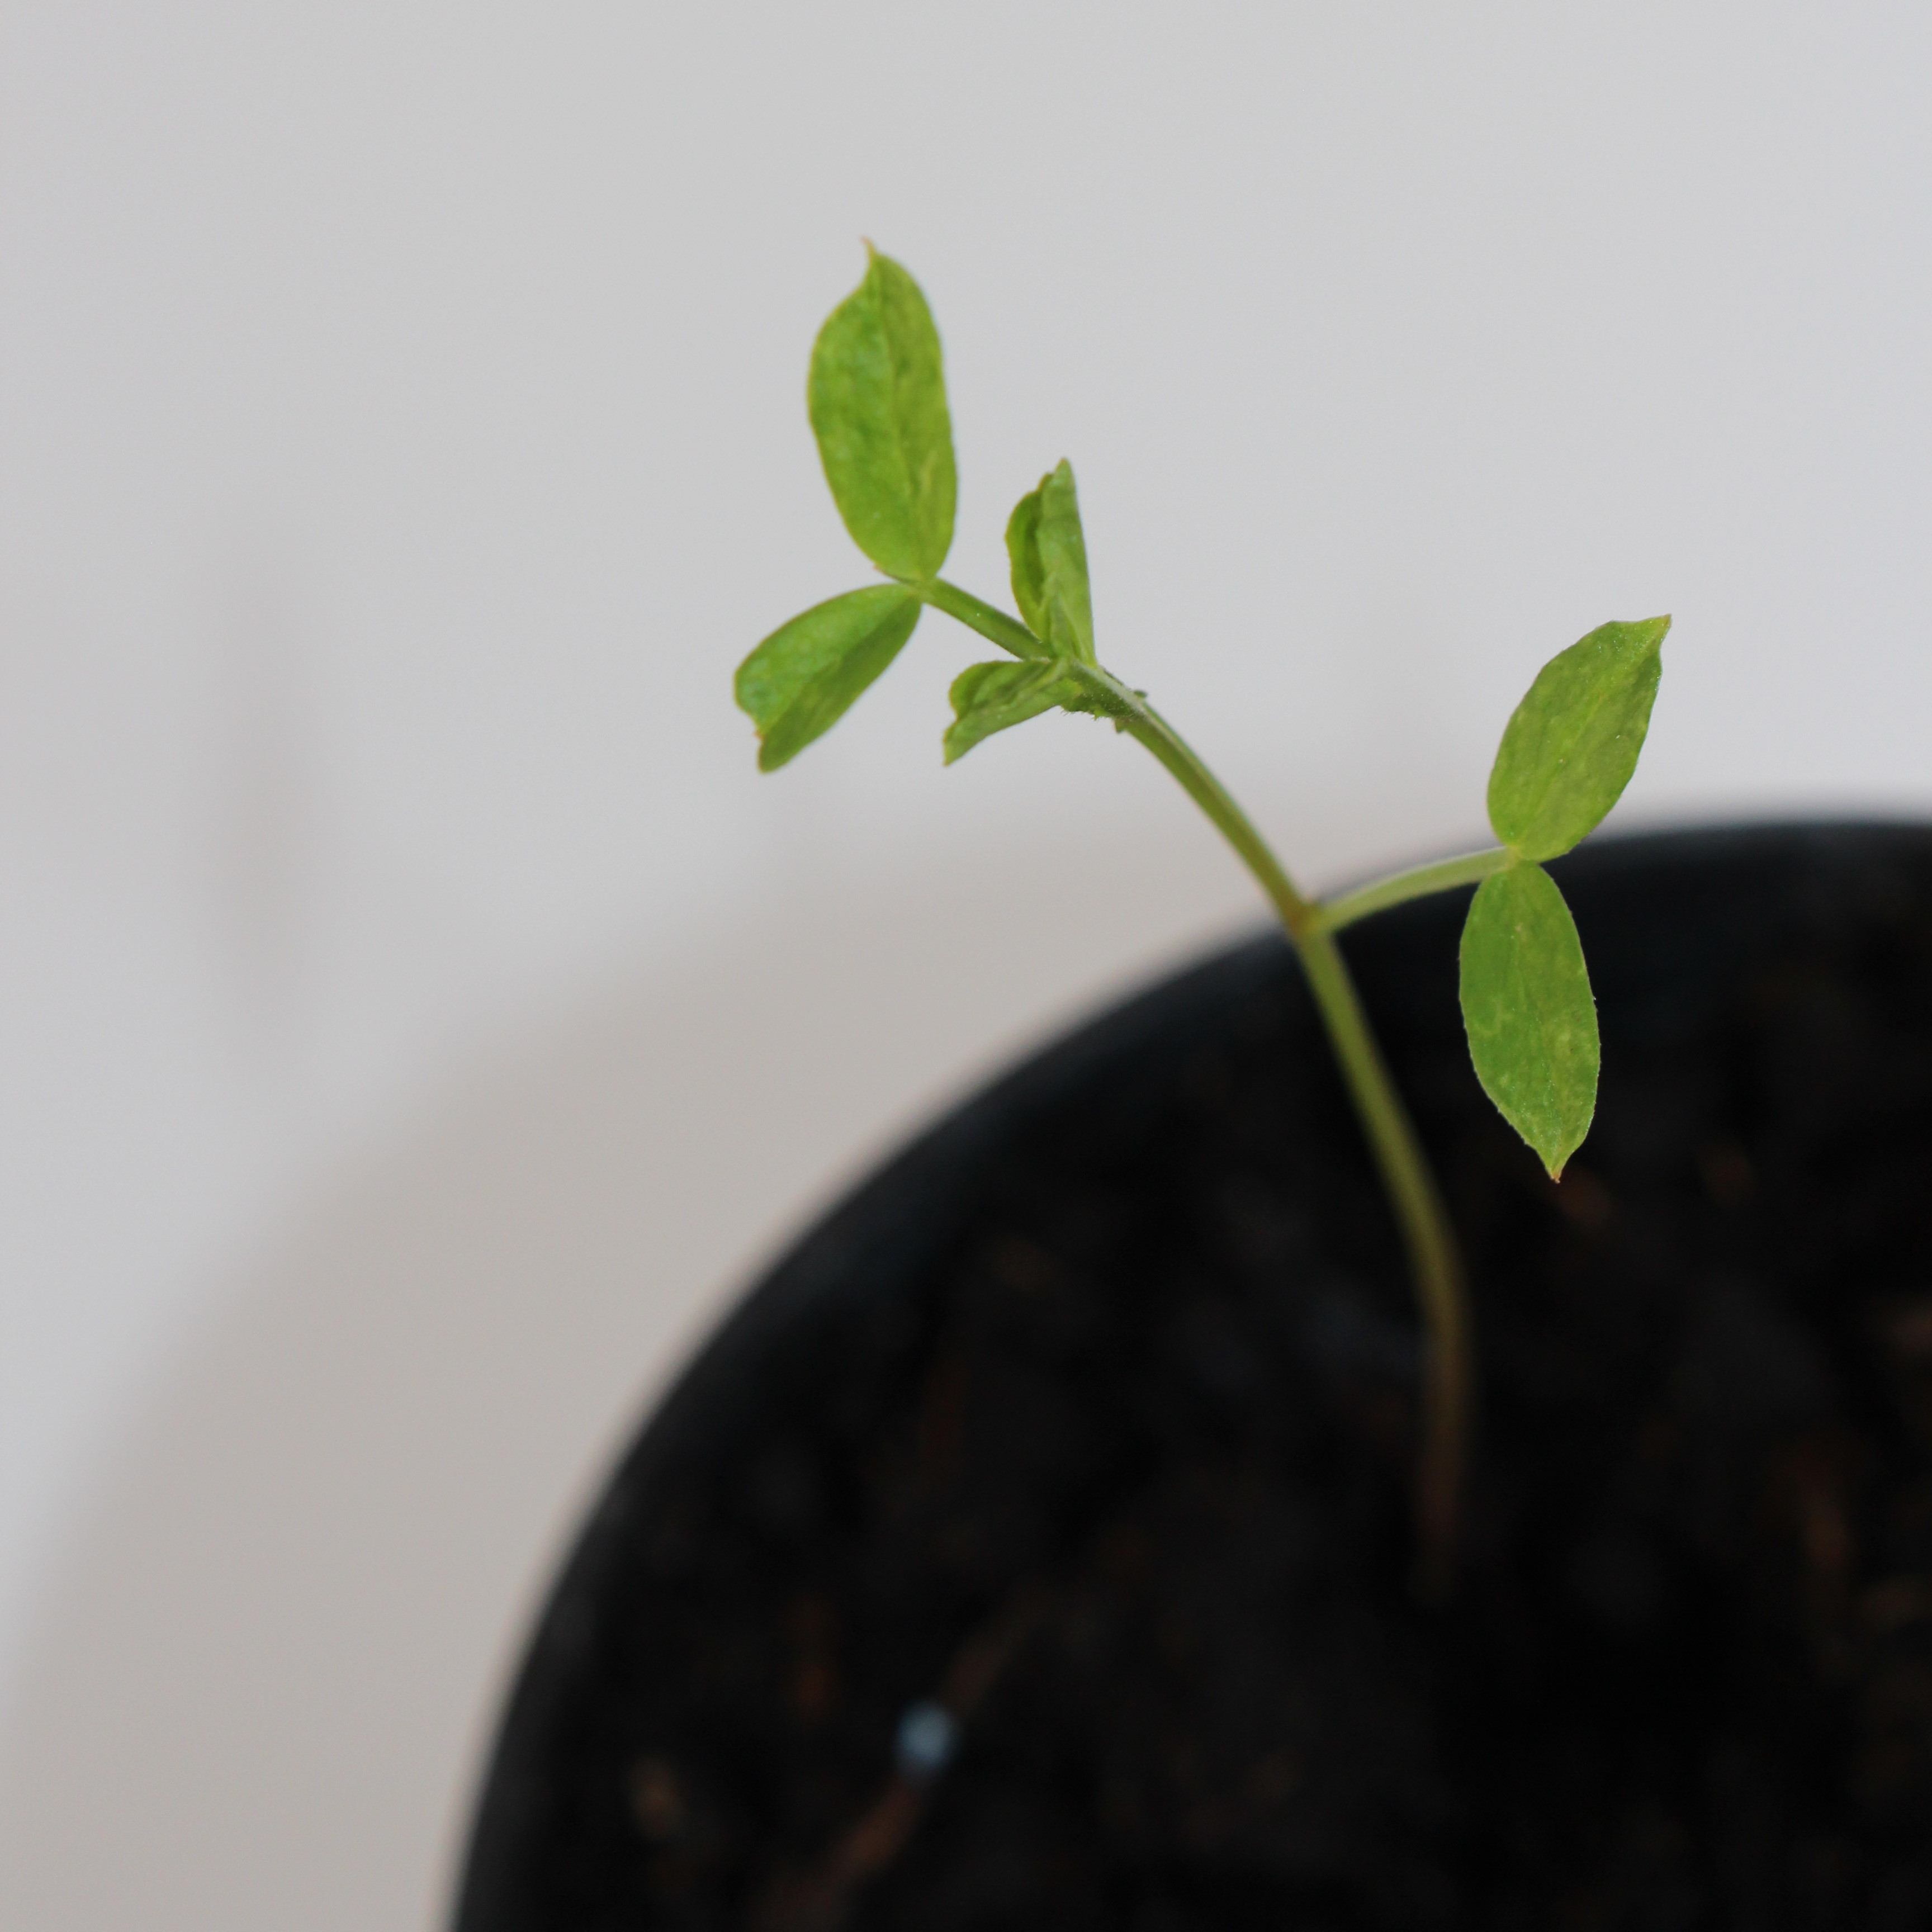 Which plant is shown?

Vicia sativa
